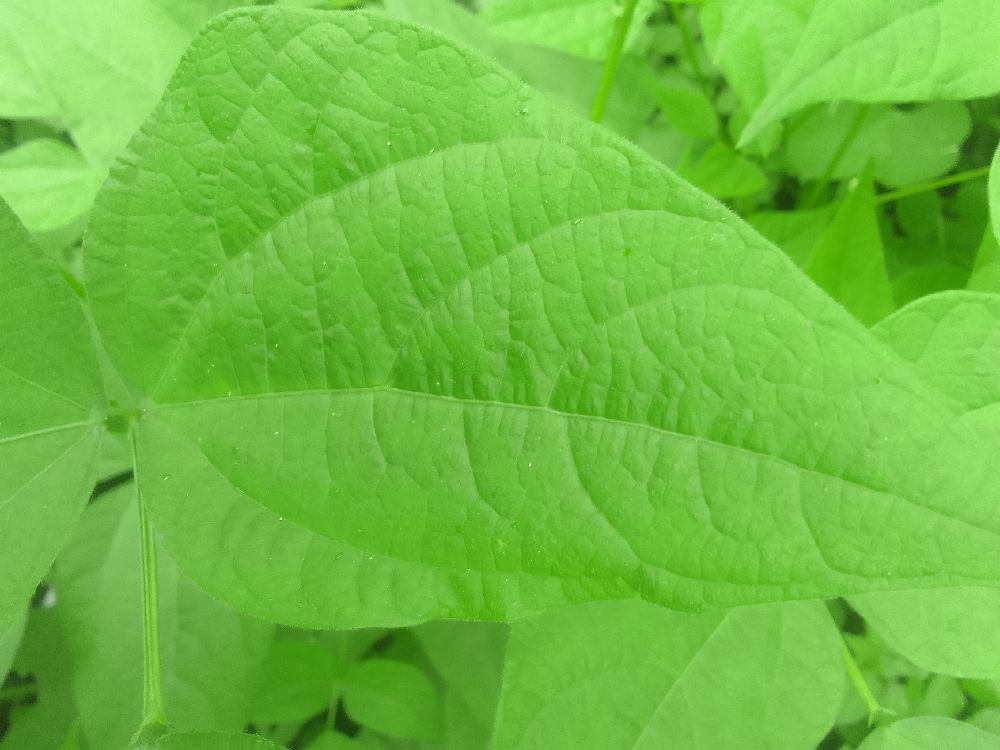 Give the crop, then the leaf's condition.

common bean, healthy
